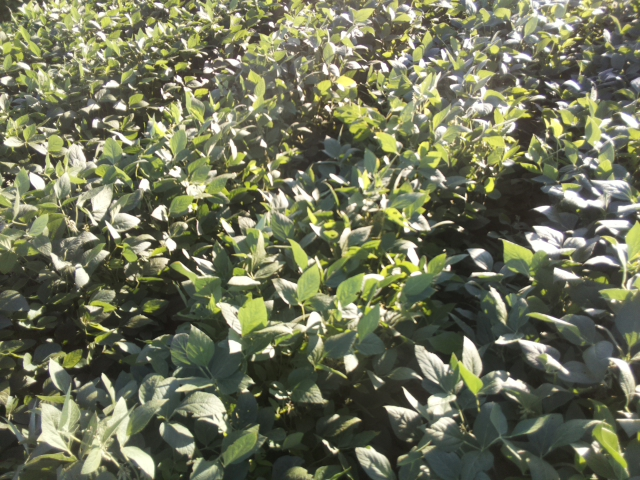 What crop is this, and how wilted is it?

soybean, slight leaflet or petiole turgor loss in upper canopy
